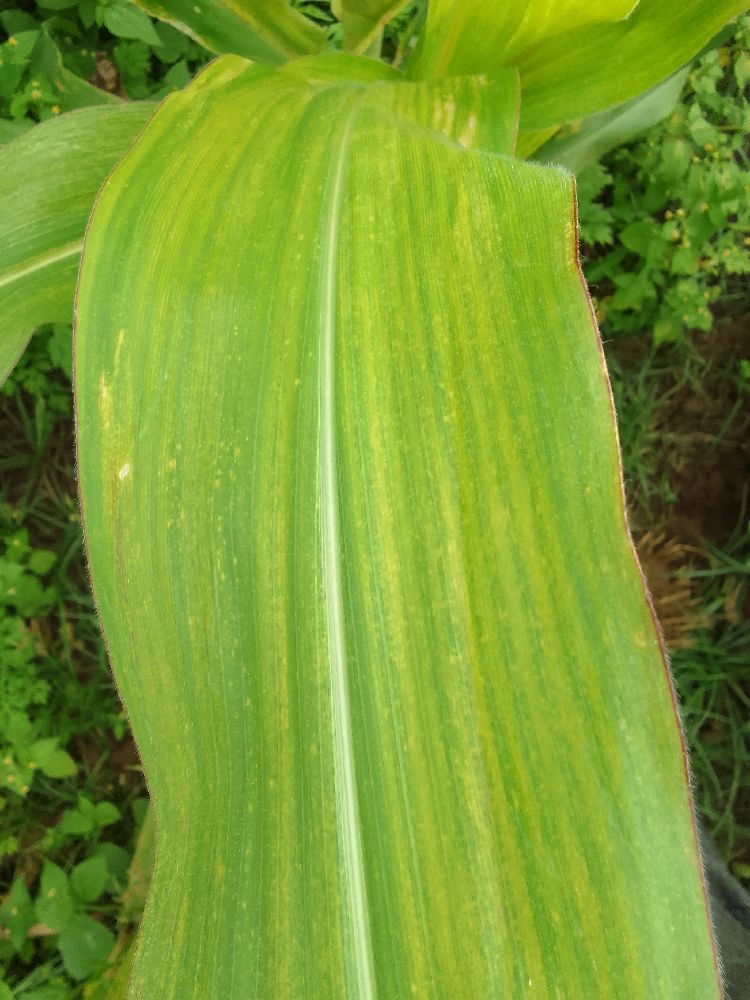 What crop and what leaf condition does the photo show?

maize, maize lethal necrosis
